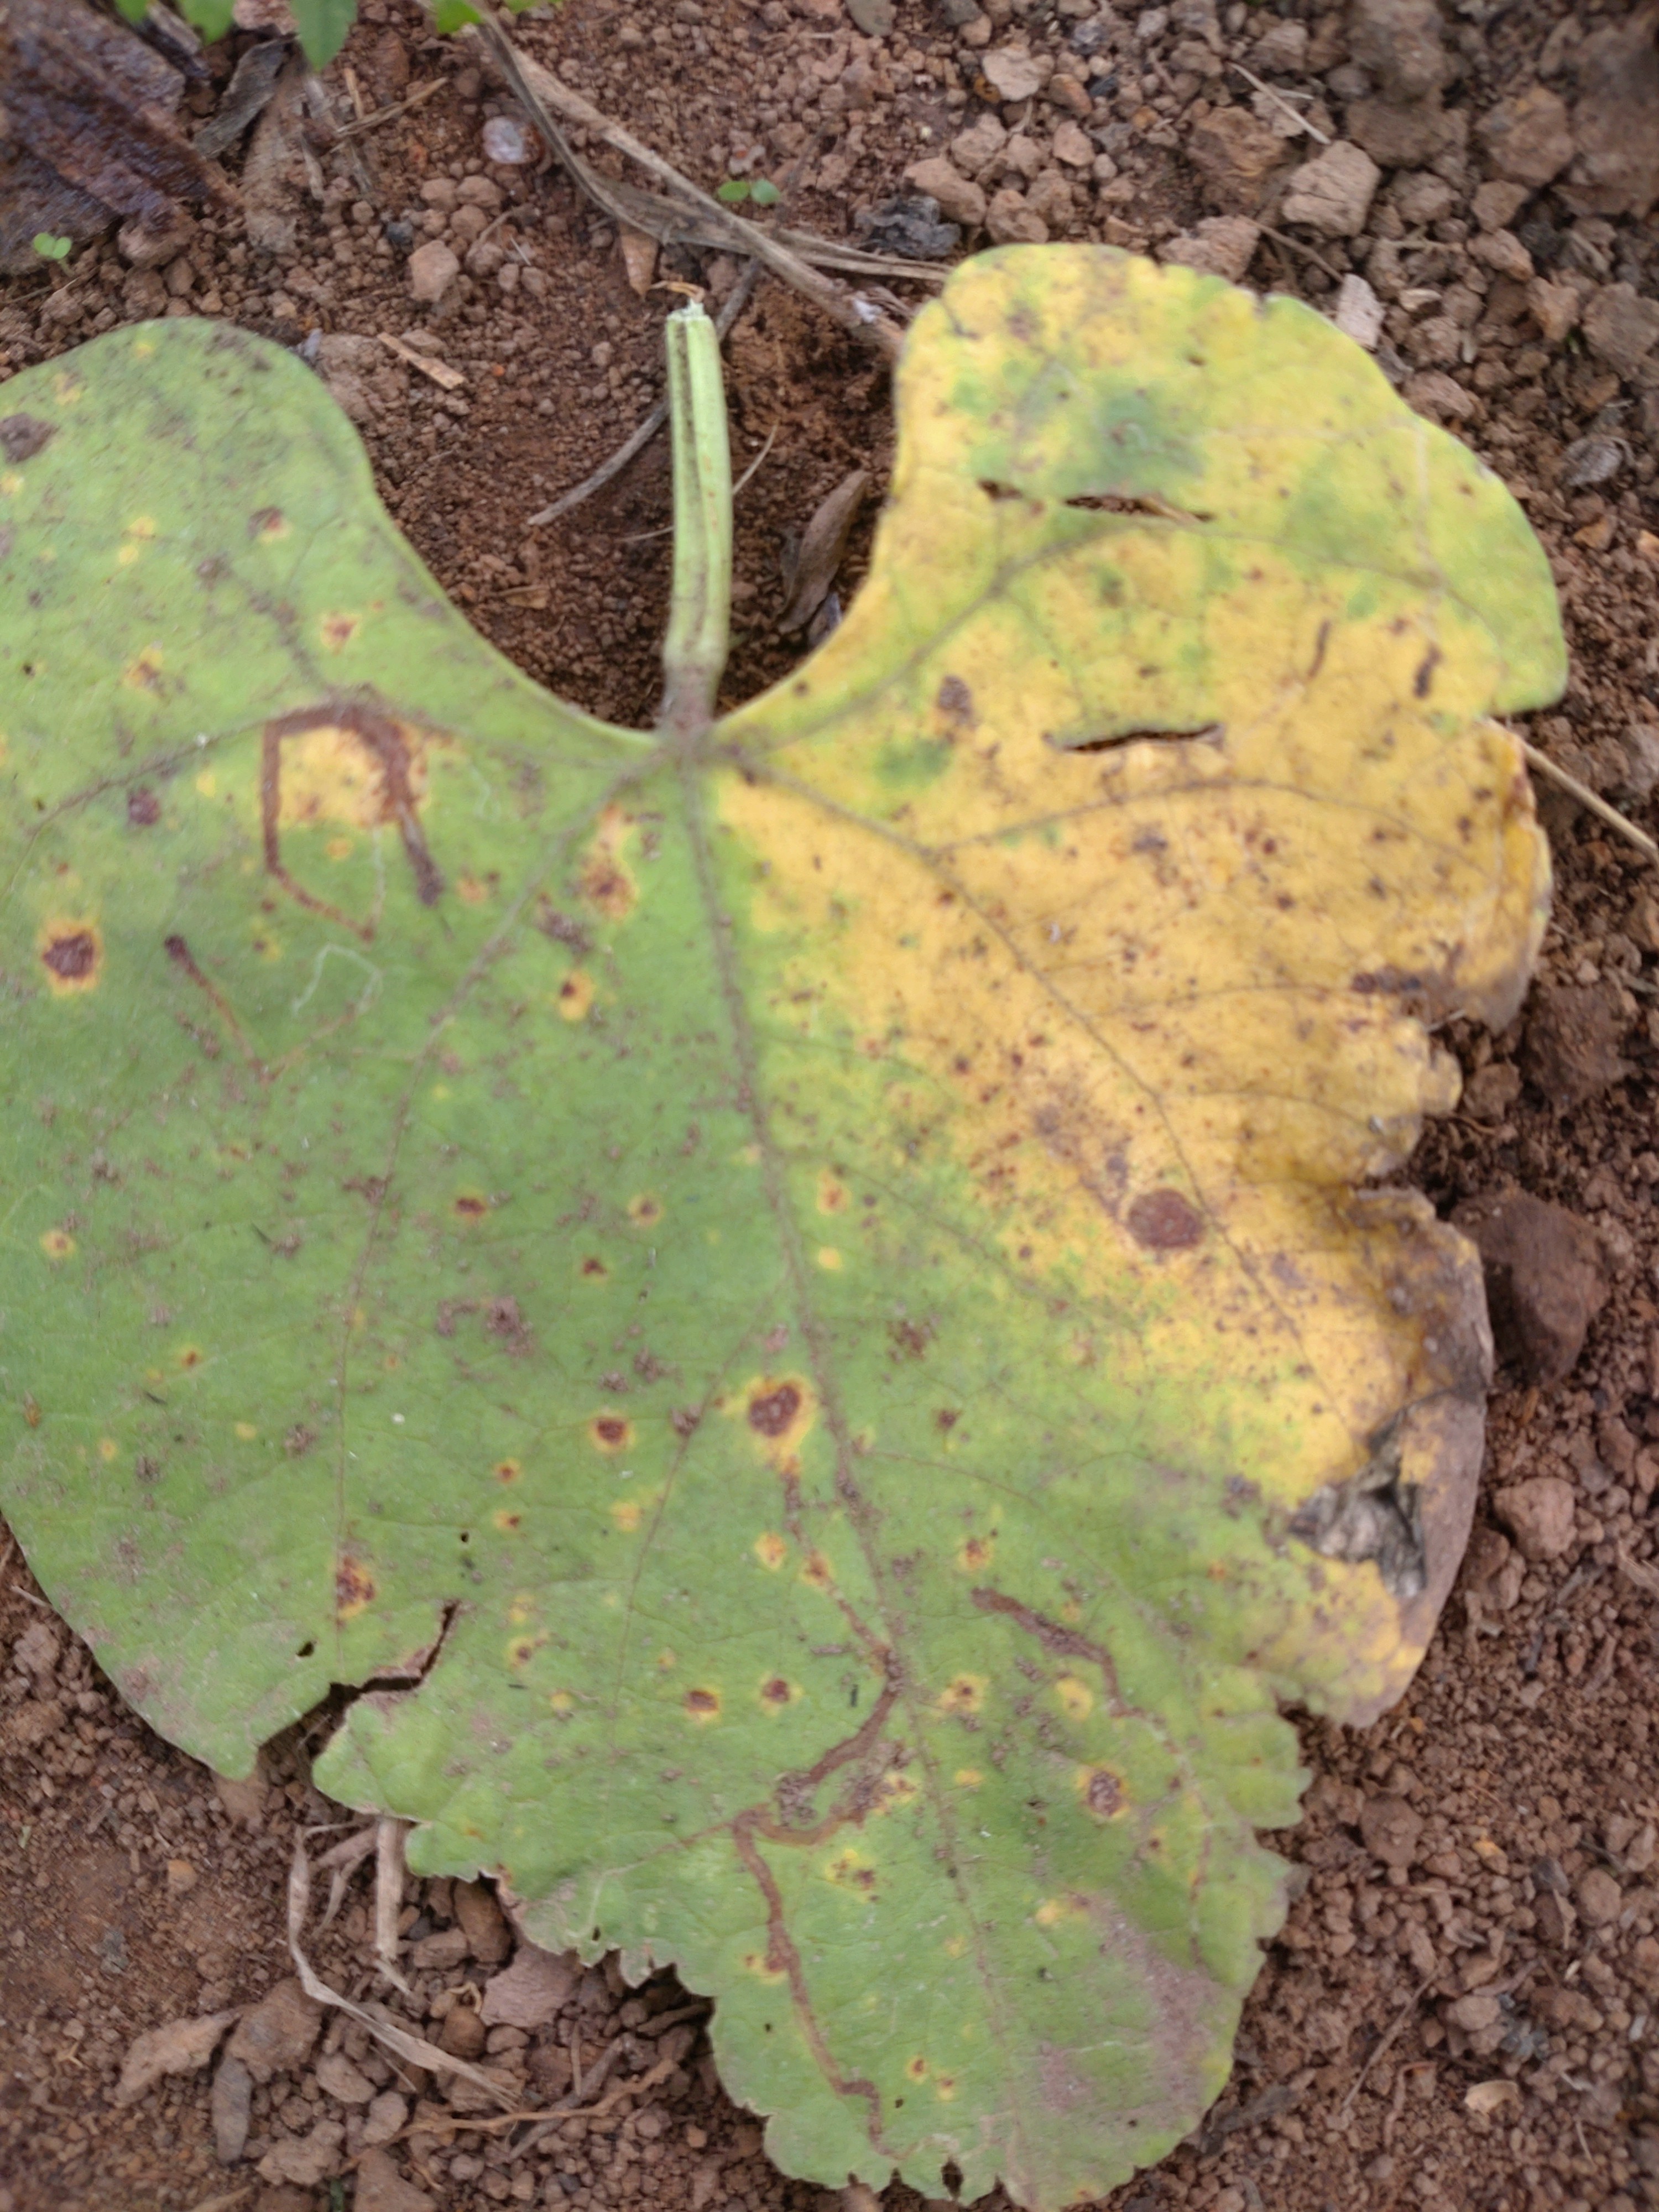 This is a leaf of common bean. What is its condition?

rust
